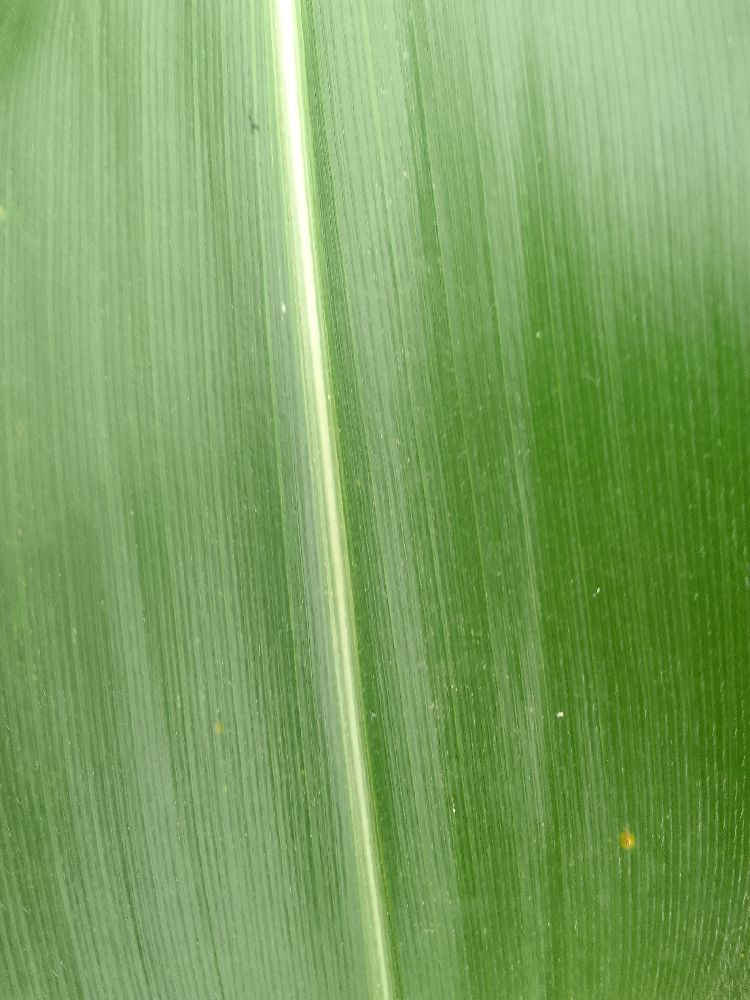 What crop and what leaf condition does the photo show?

maize, healthy
